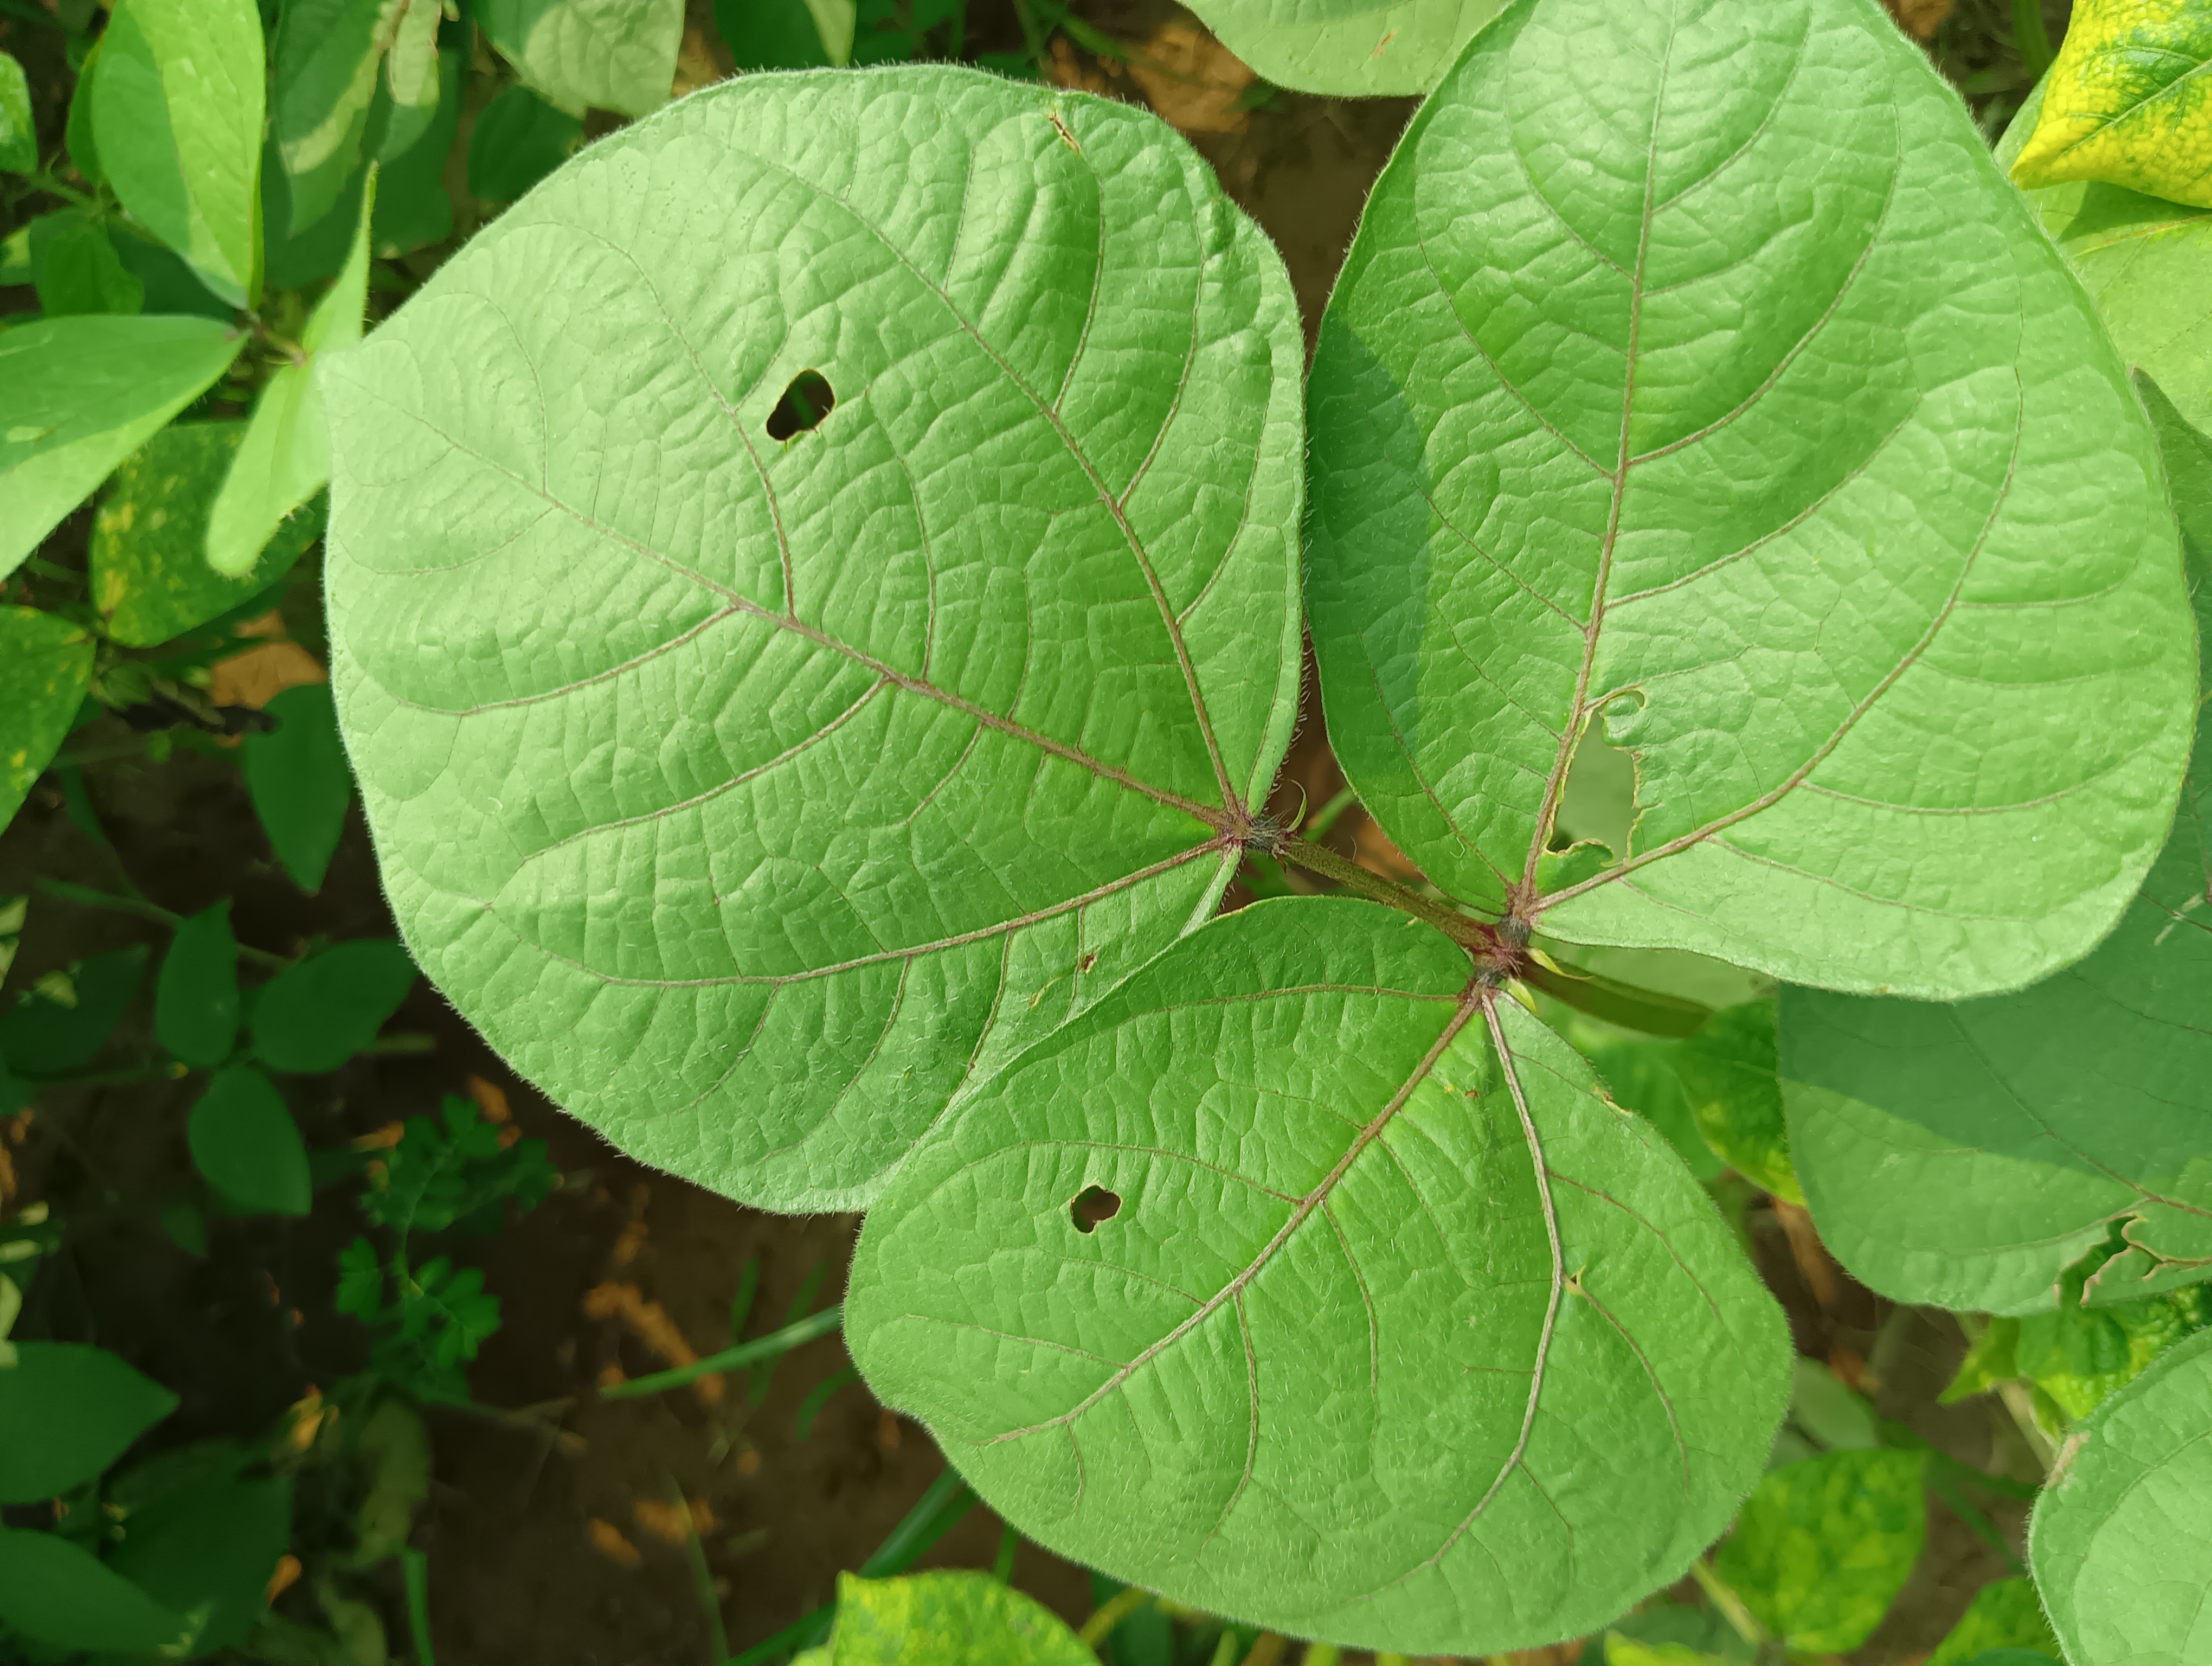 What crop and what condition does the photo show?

mungbean, healthy
